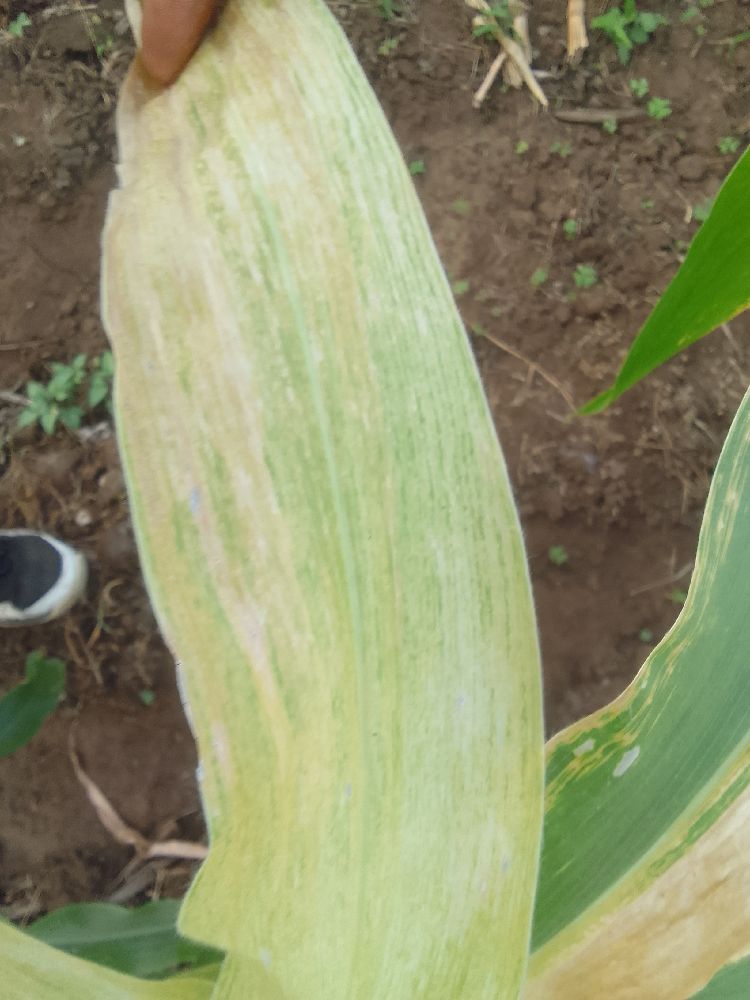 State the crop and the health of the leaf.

maize, maize lethal necrosis
